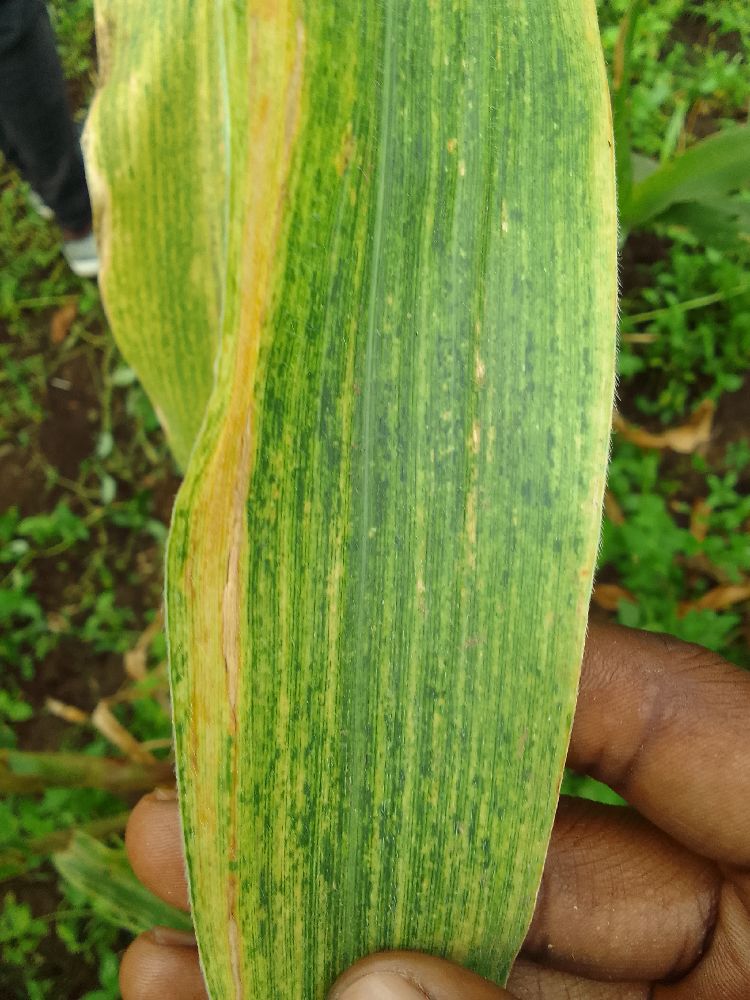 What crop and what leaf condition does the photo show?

maize, maize lethal necrosis
